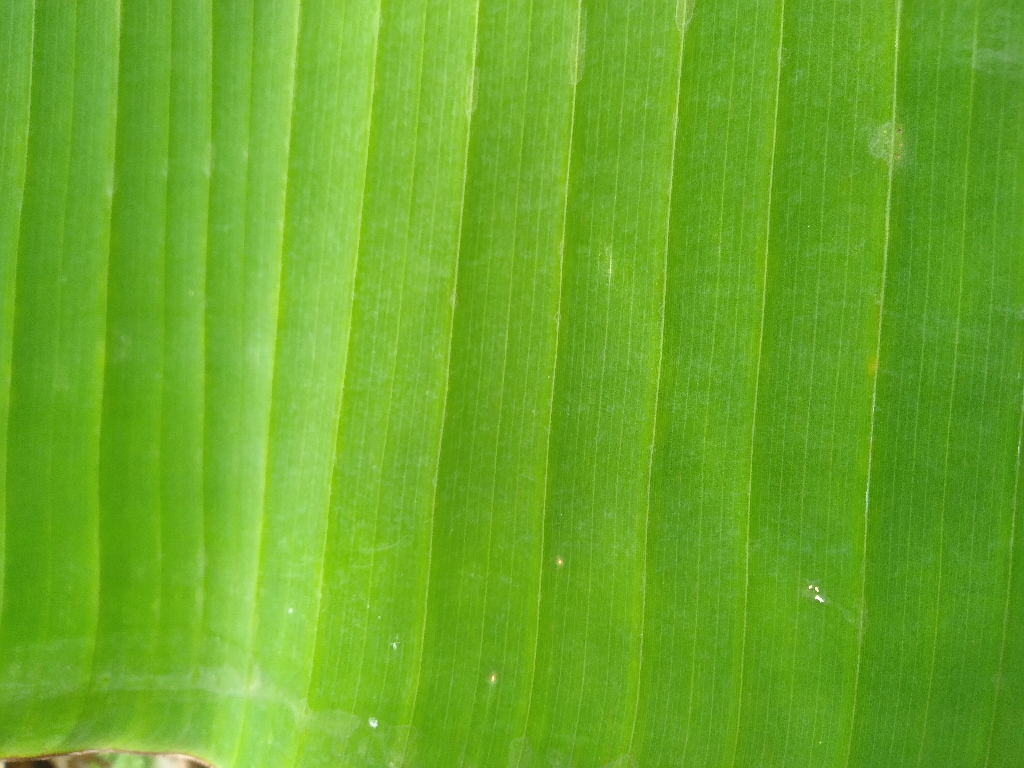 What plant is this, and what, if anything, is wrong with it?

banana, healthy
